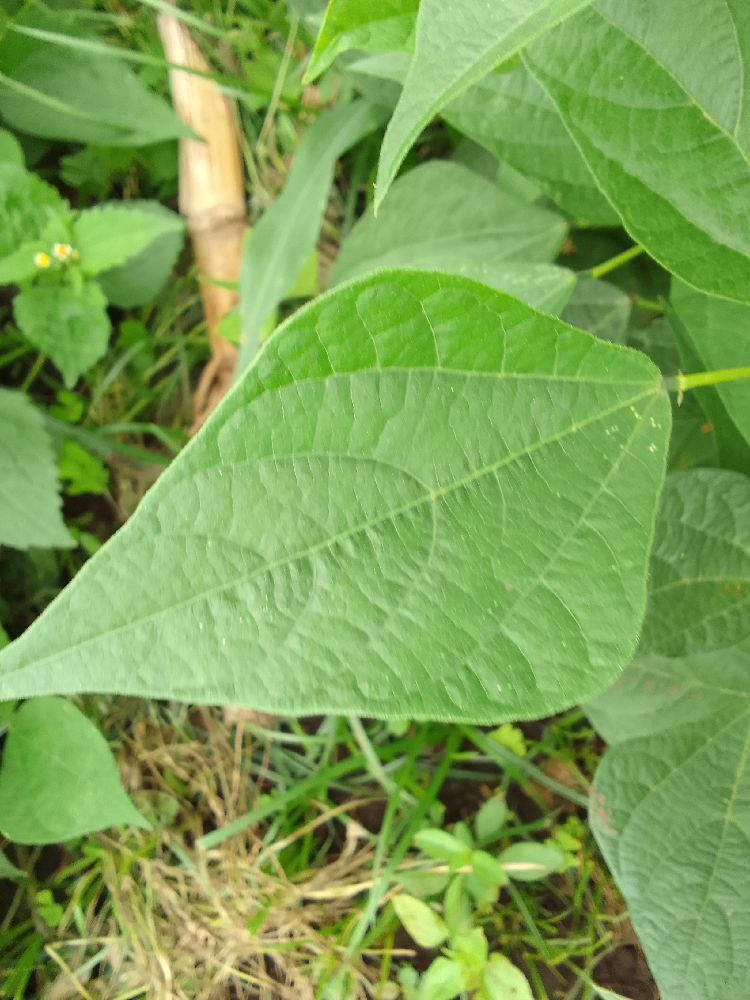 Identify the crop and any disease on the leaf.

common bean, healthy
